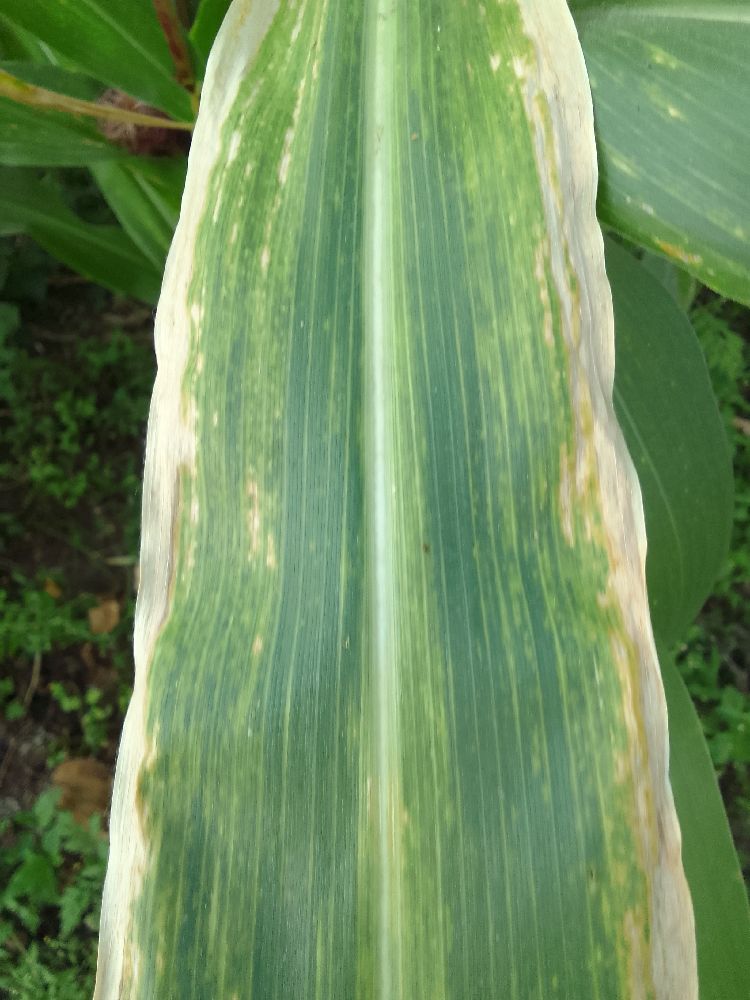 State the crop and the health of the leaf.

maize, maize lethal necrosis
